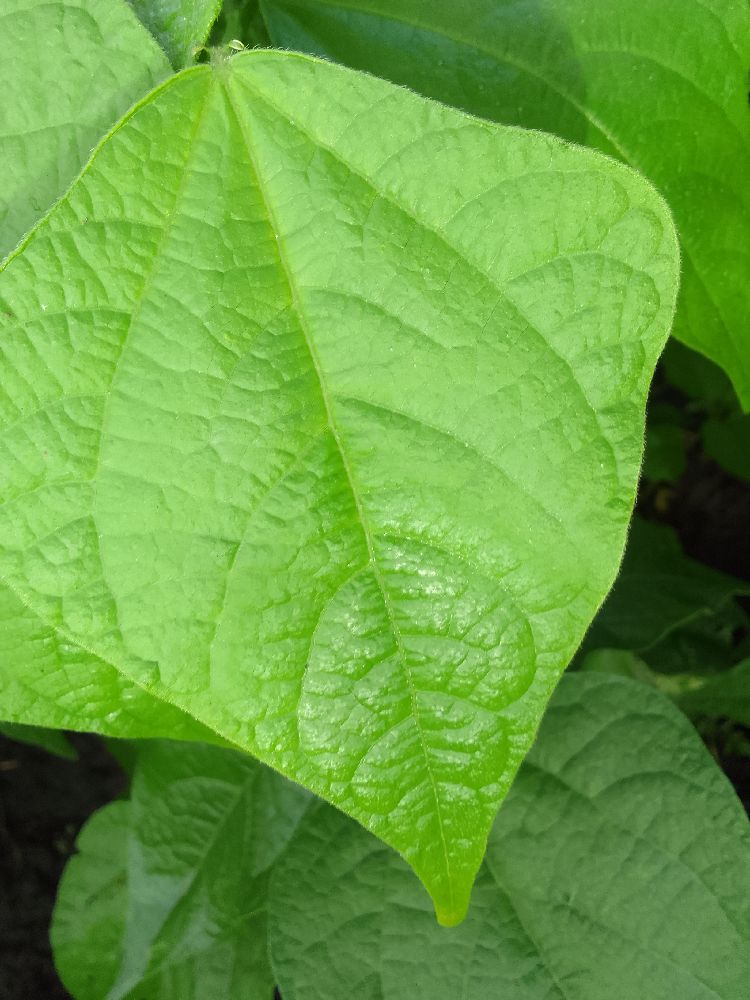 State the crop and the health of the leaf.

common bean, healthy
